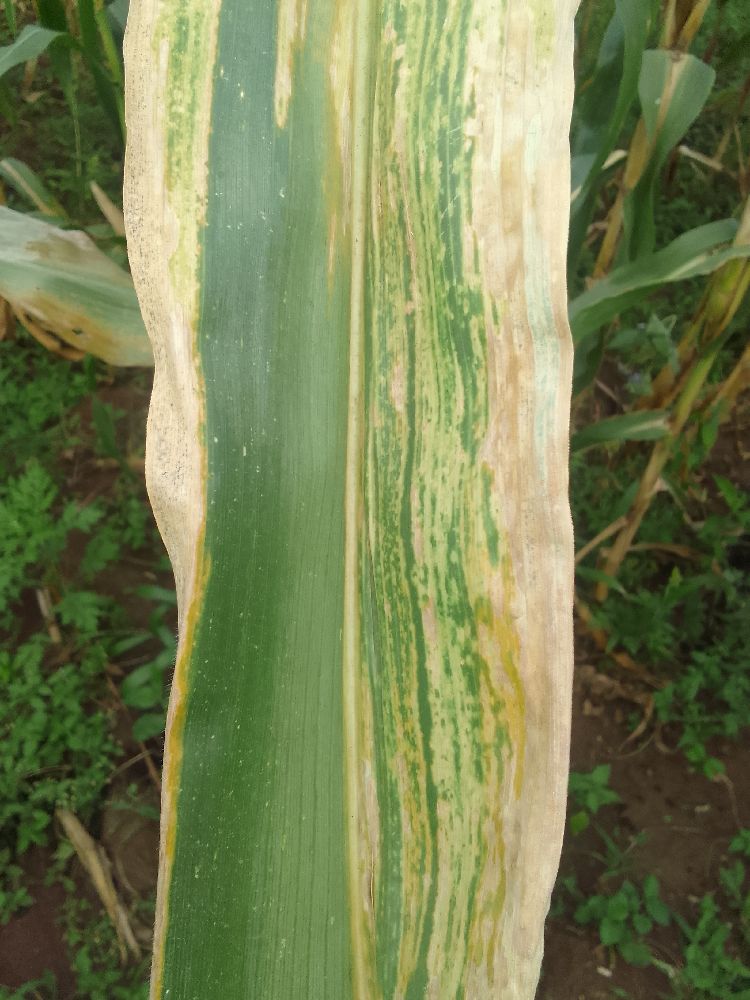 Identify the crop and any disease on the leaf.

maize, maize lethal necrosis
